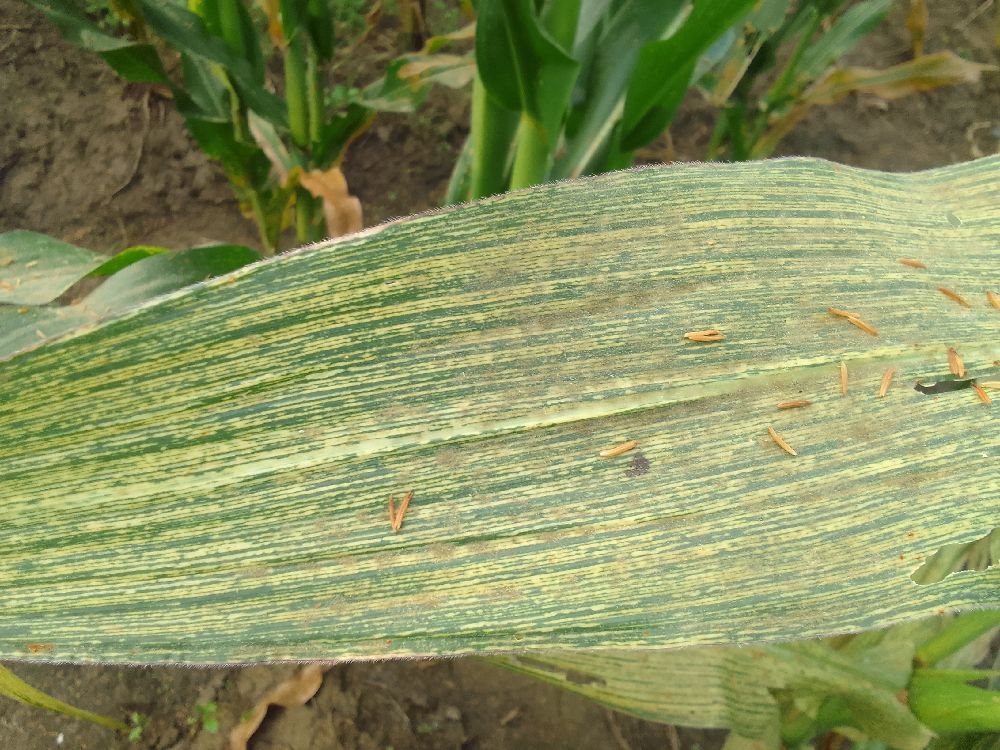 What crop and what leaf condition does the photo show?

maize, maize streak virus
